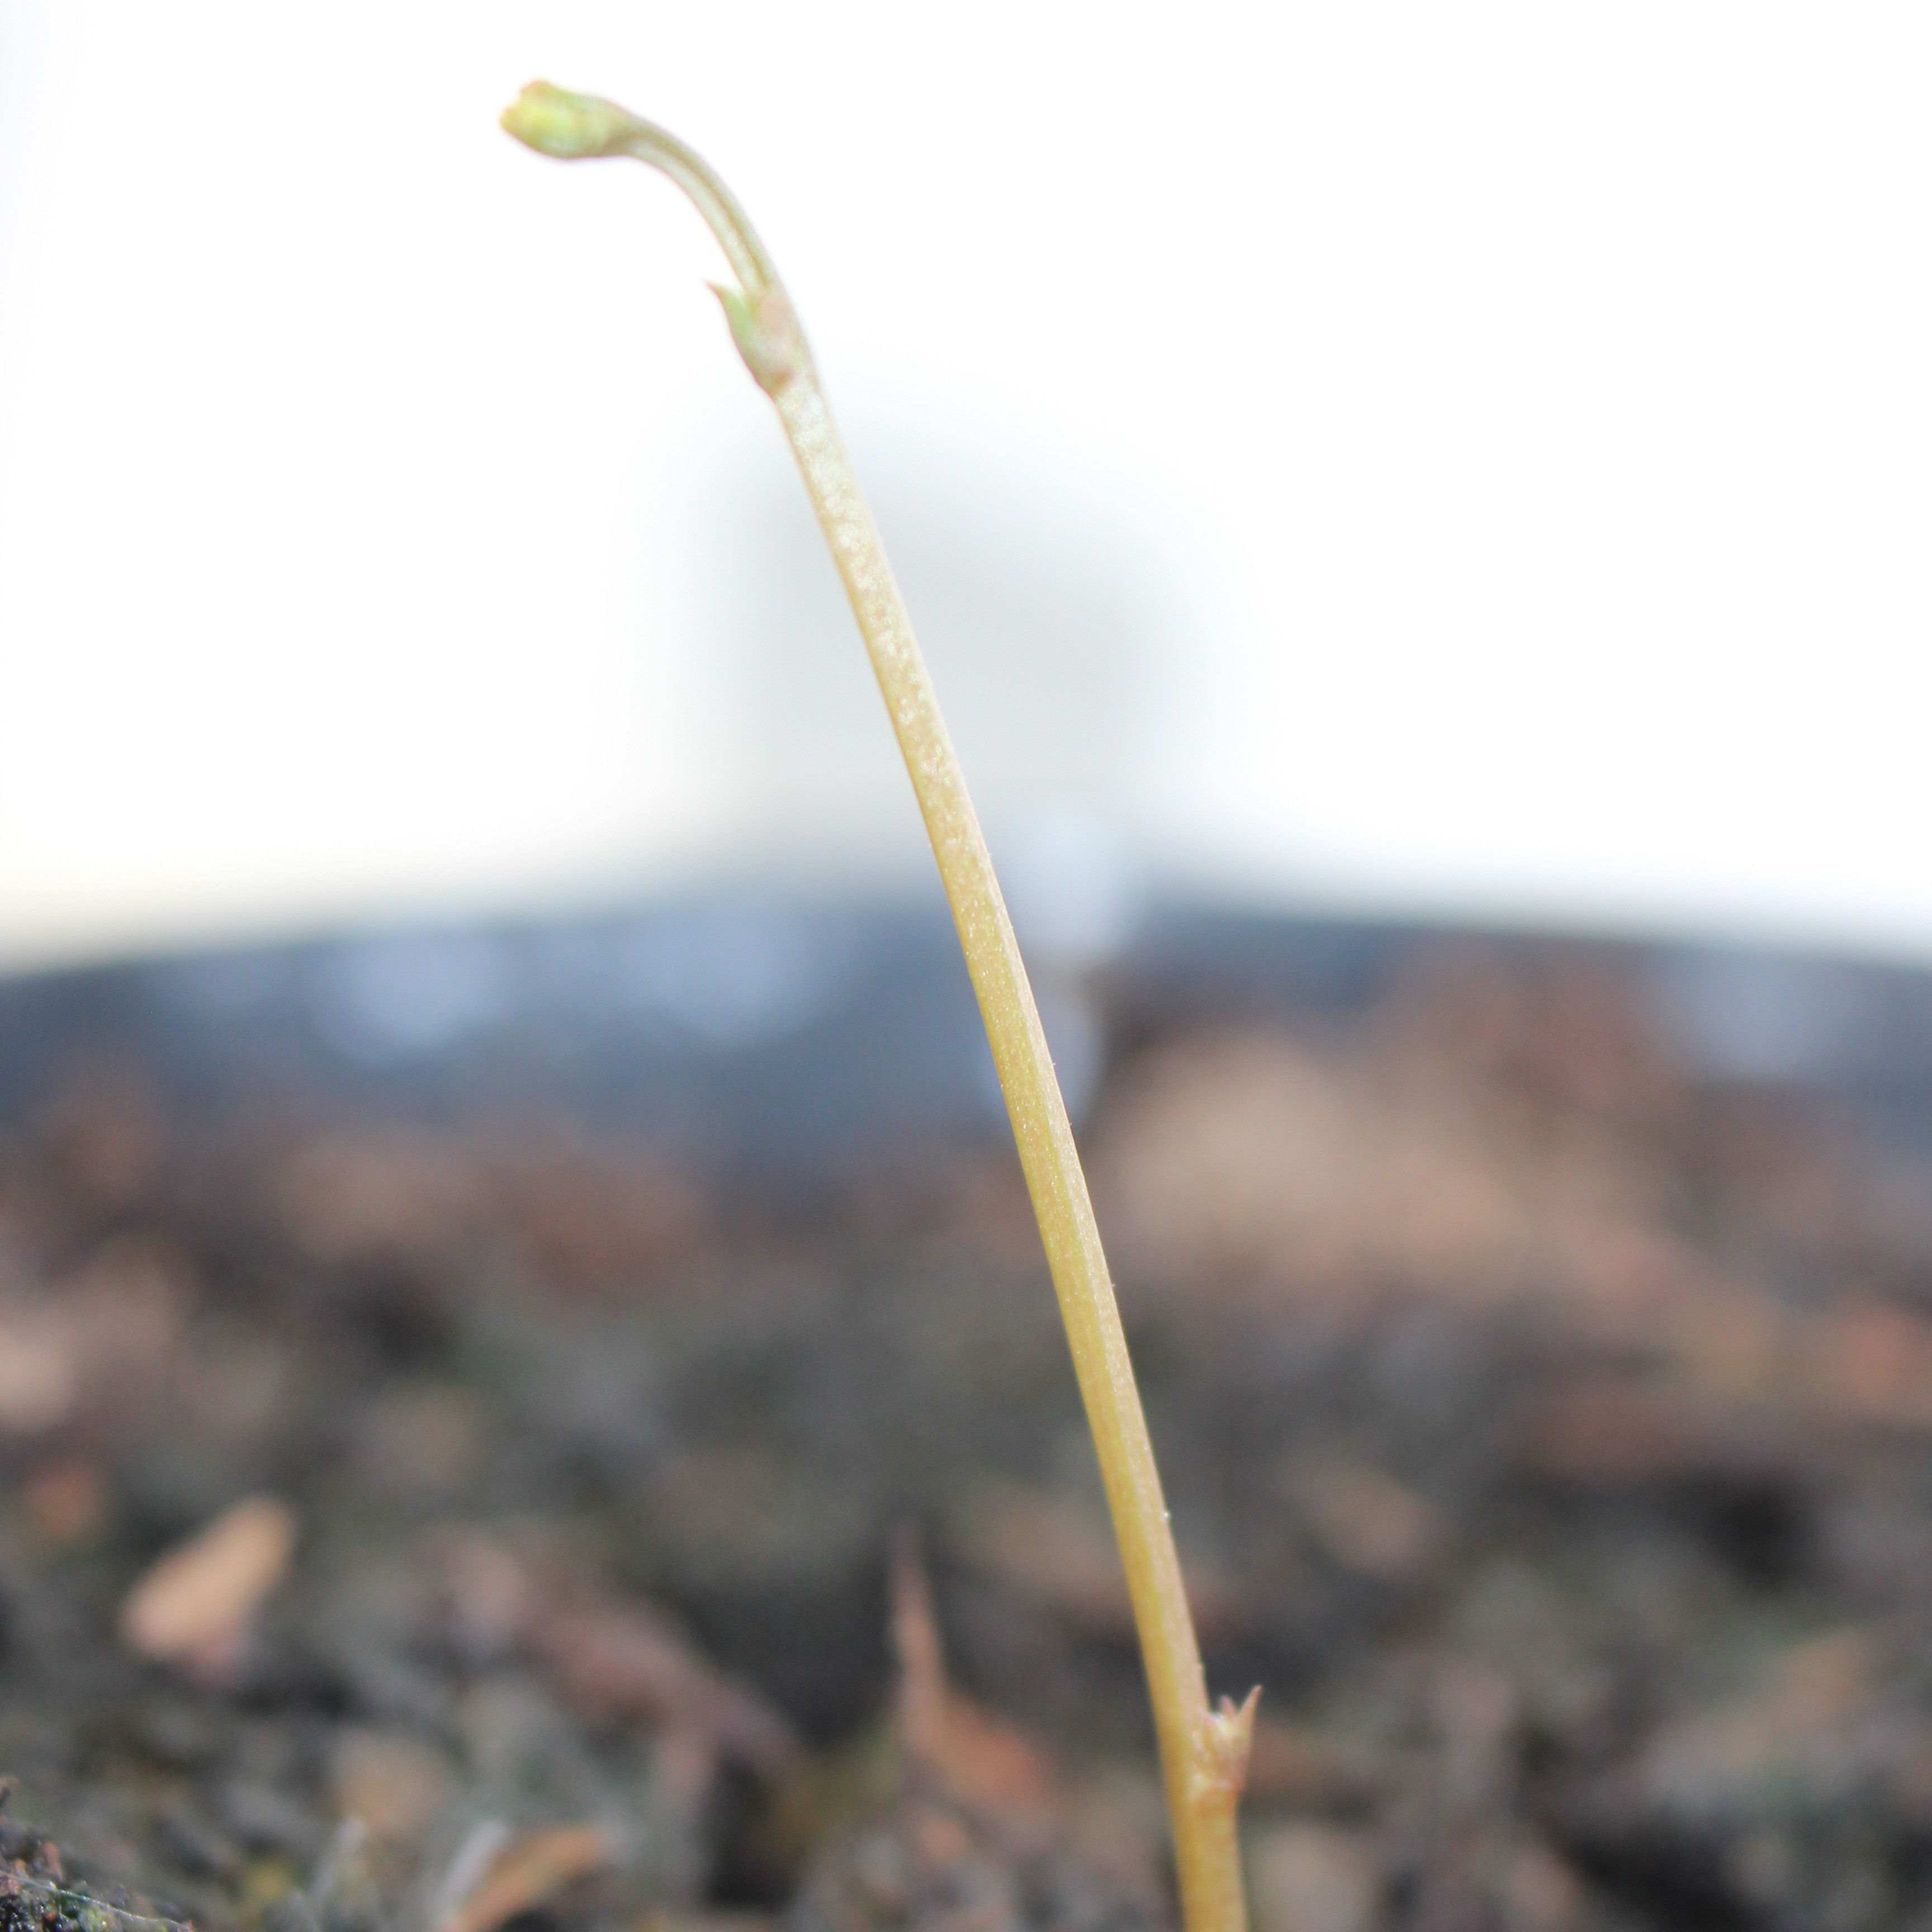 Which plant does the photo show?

Vicia sativa
